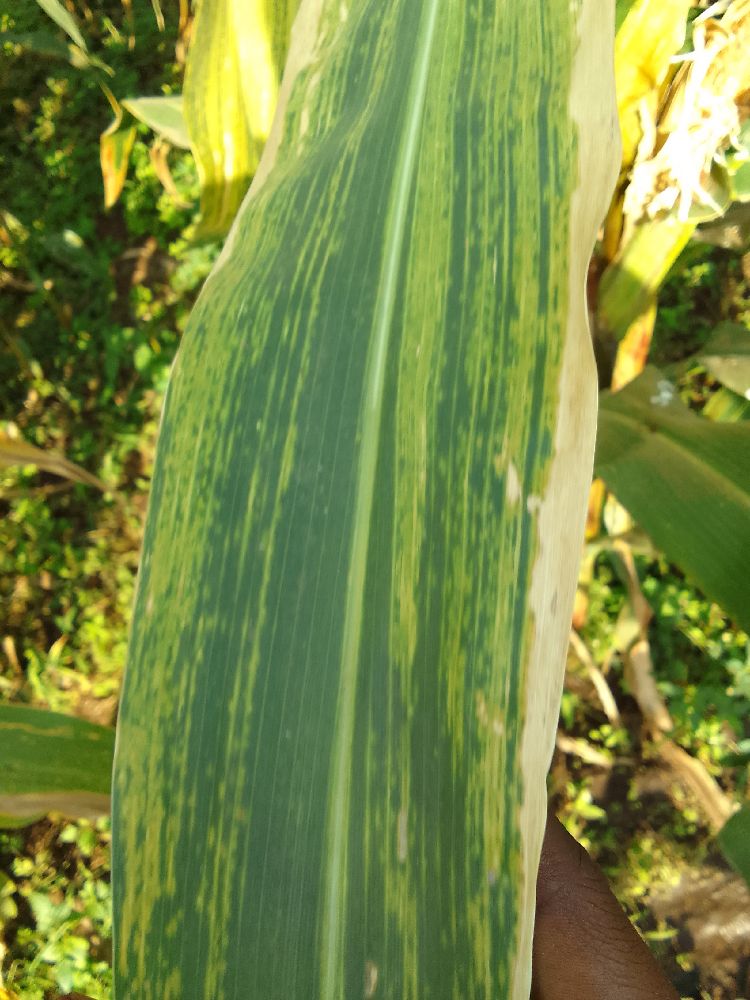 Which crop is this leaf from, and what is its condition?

maize, maize lethal necrosis
